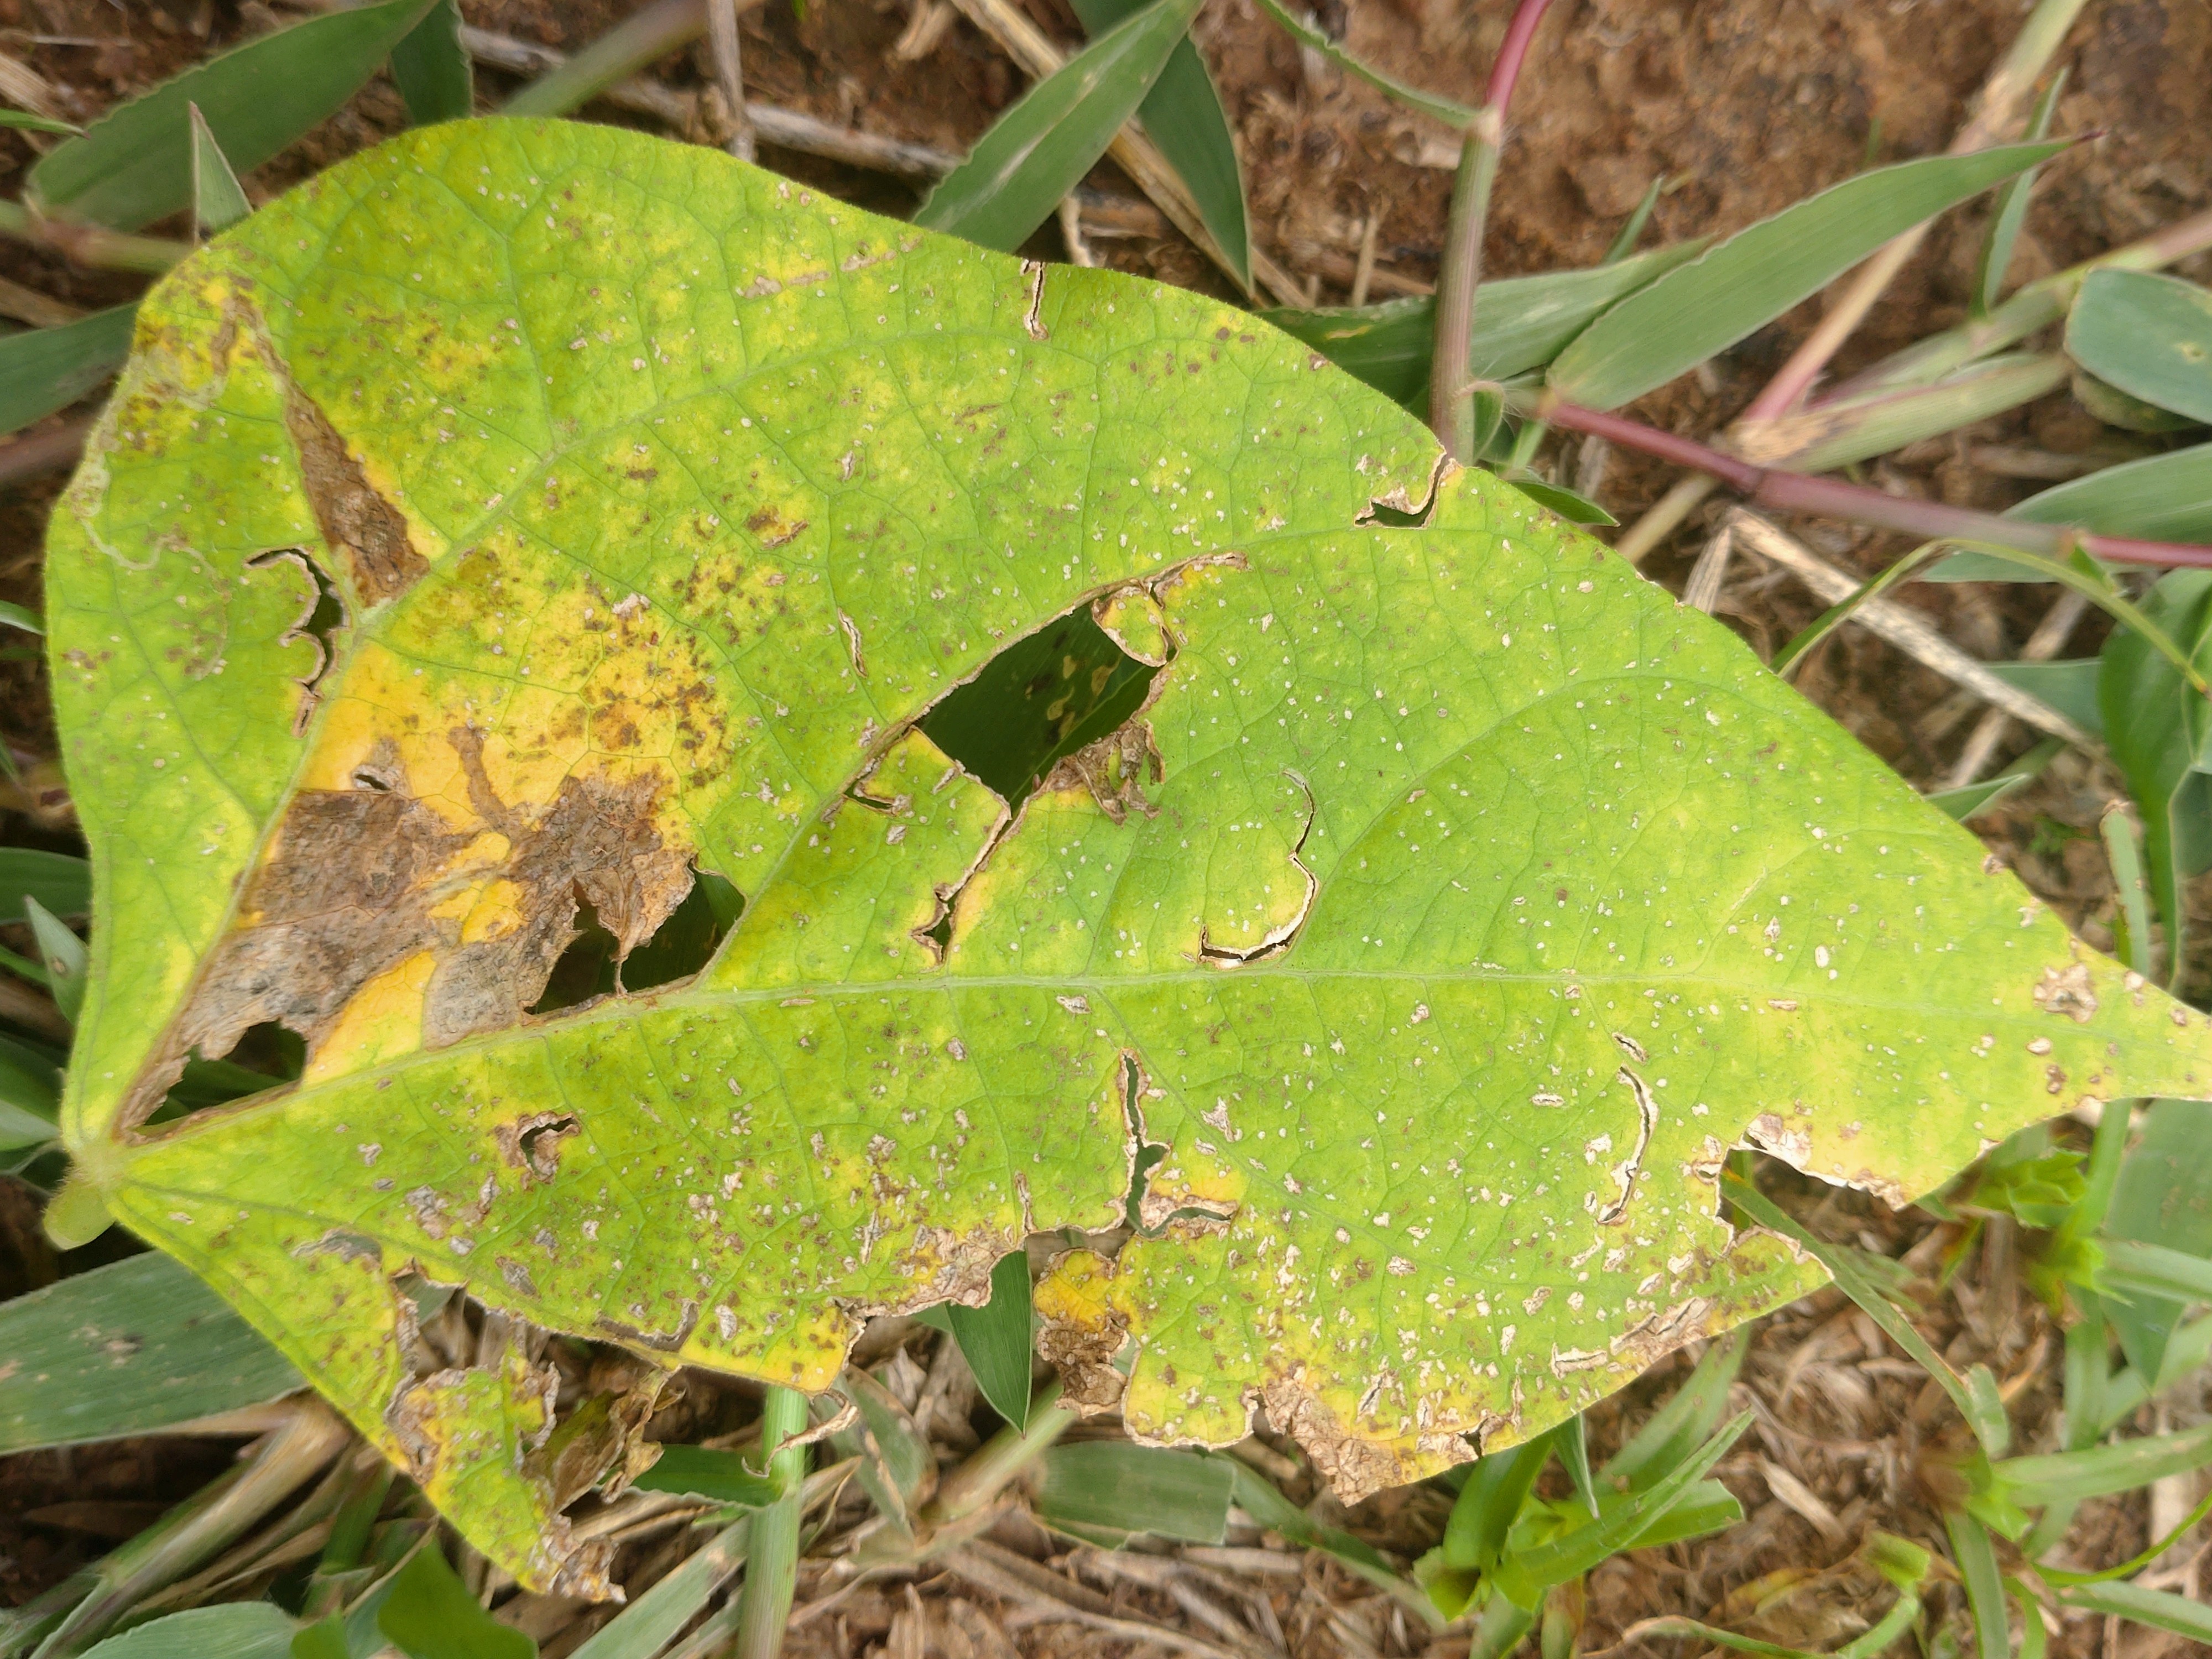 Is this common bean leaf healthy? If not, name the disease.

rust
